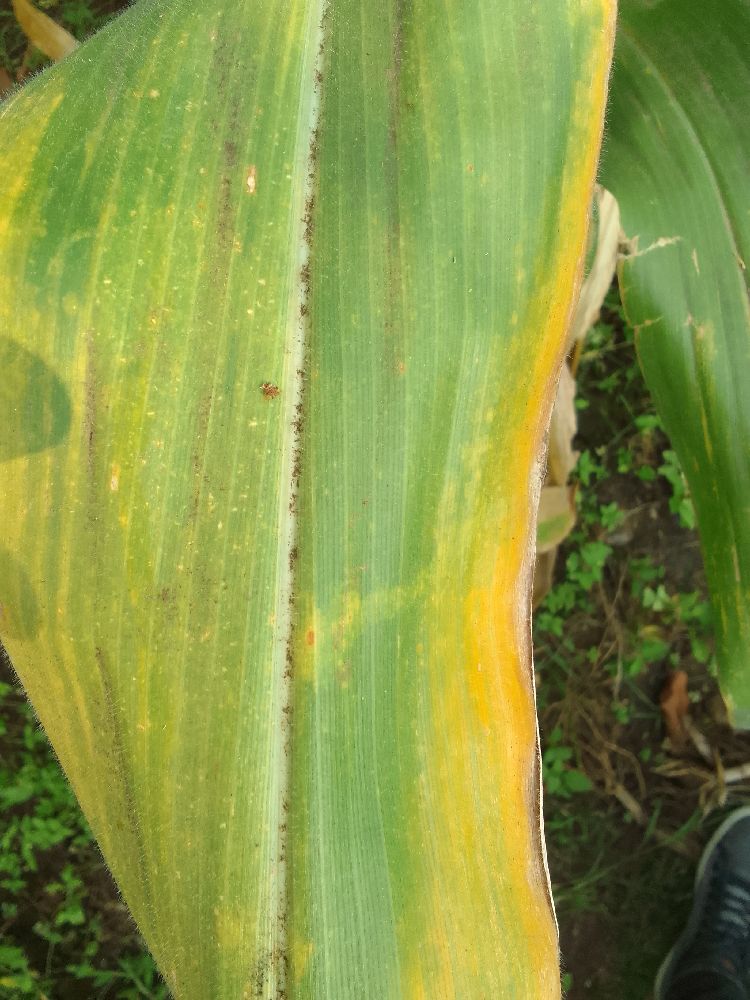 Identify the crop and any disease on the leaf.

maize, maize lethal necrosis
